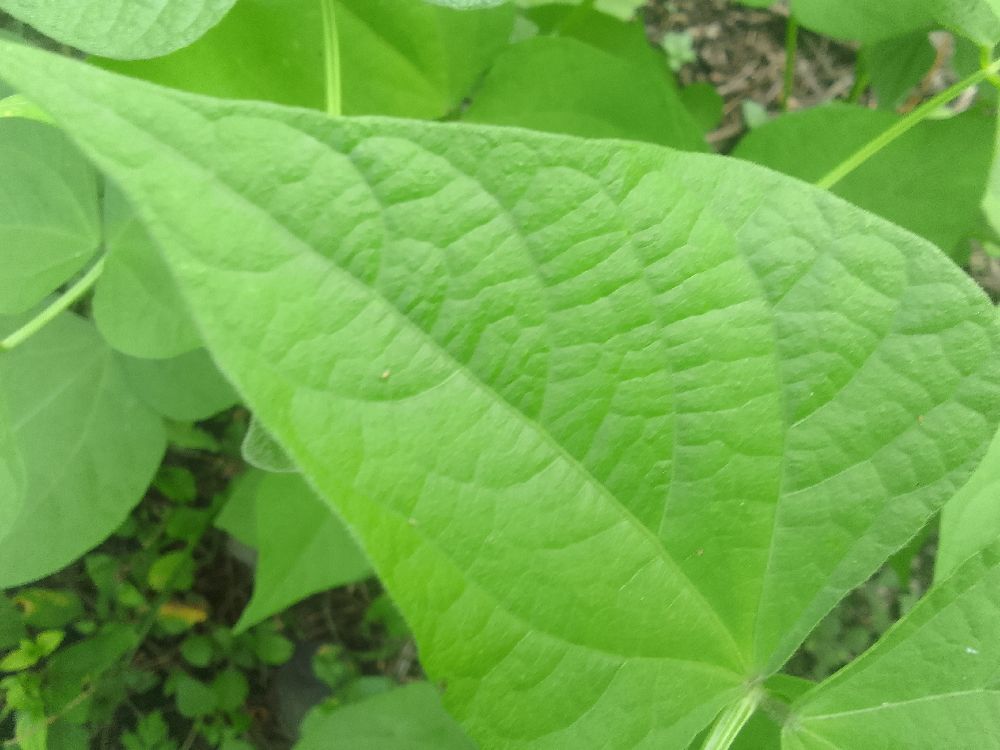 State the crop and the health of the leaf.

common bean, healthy
